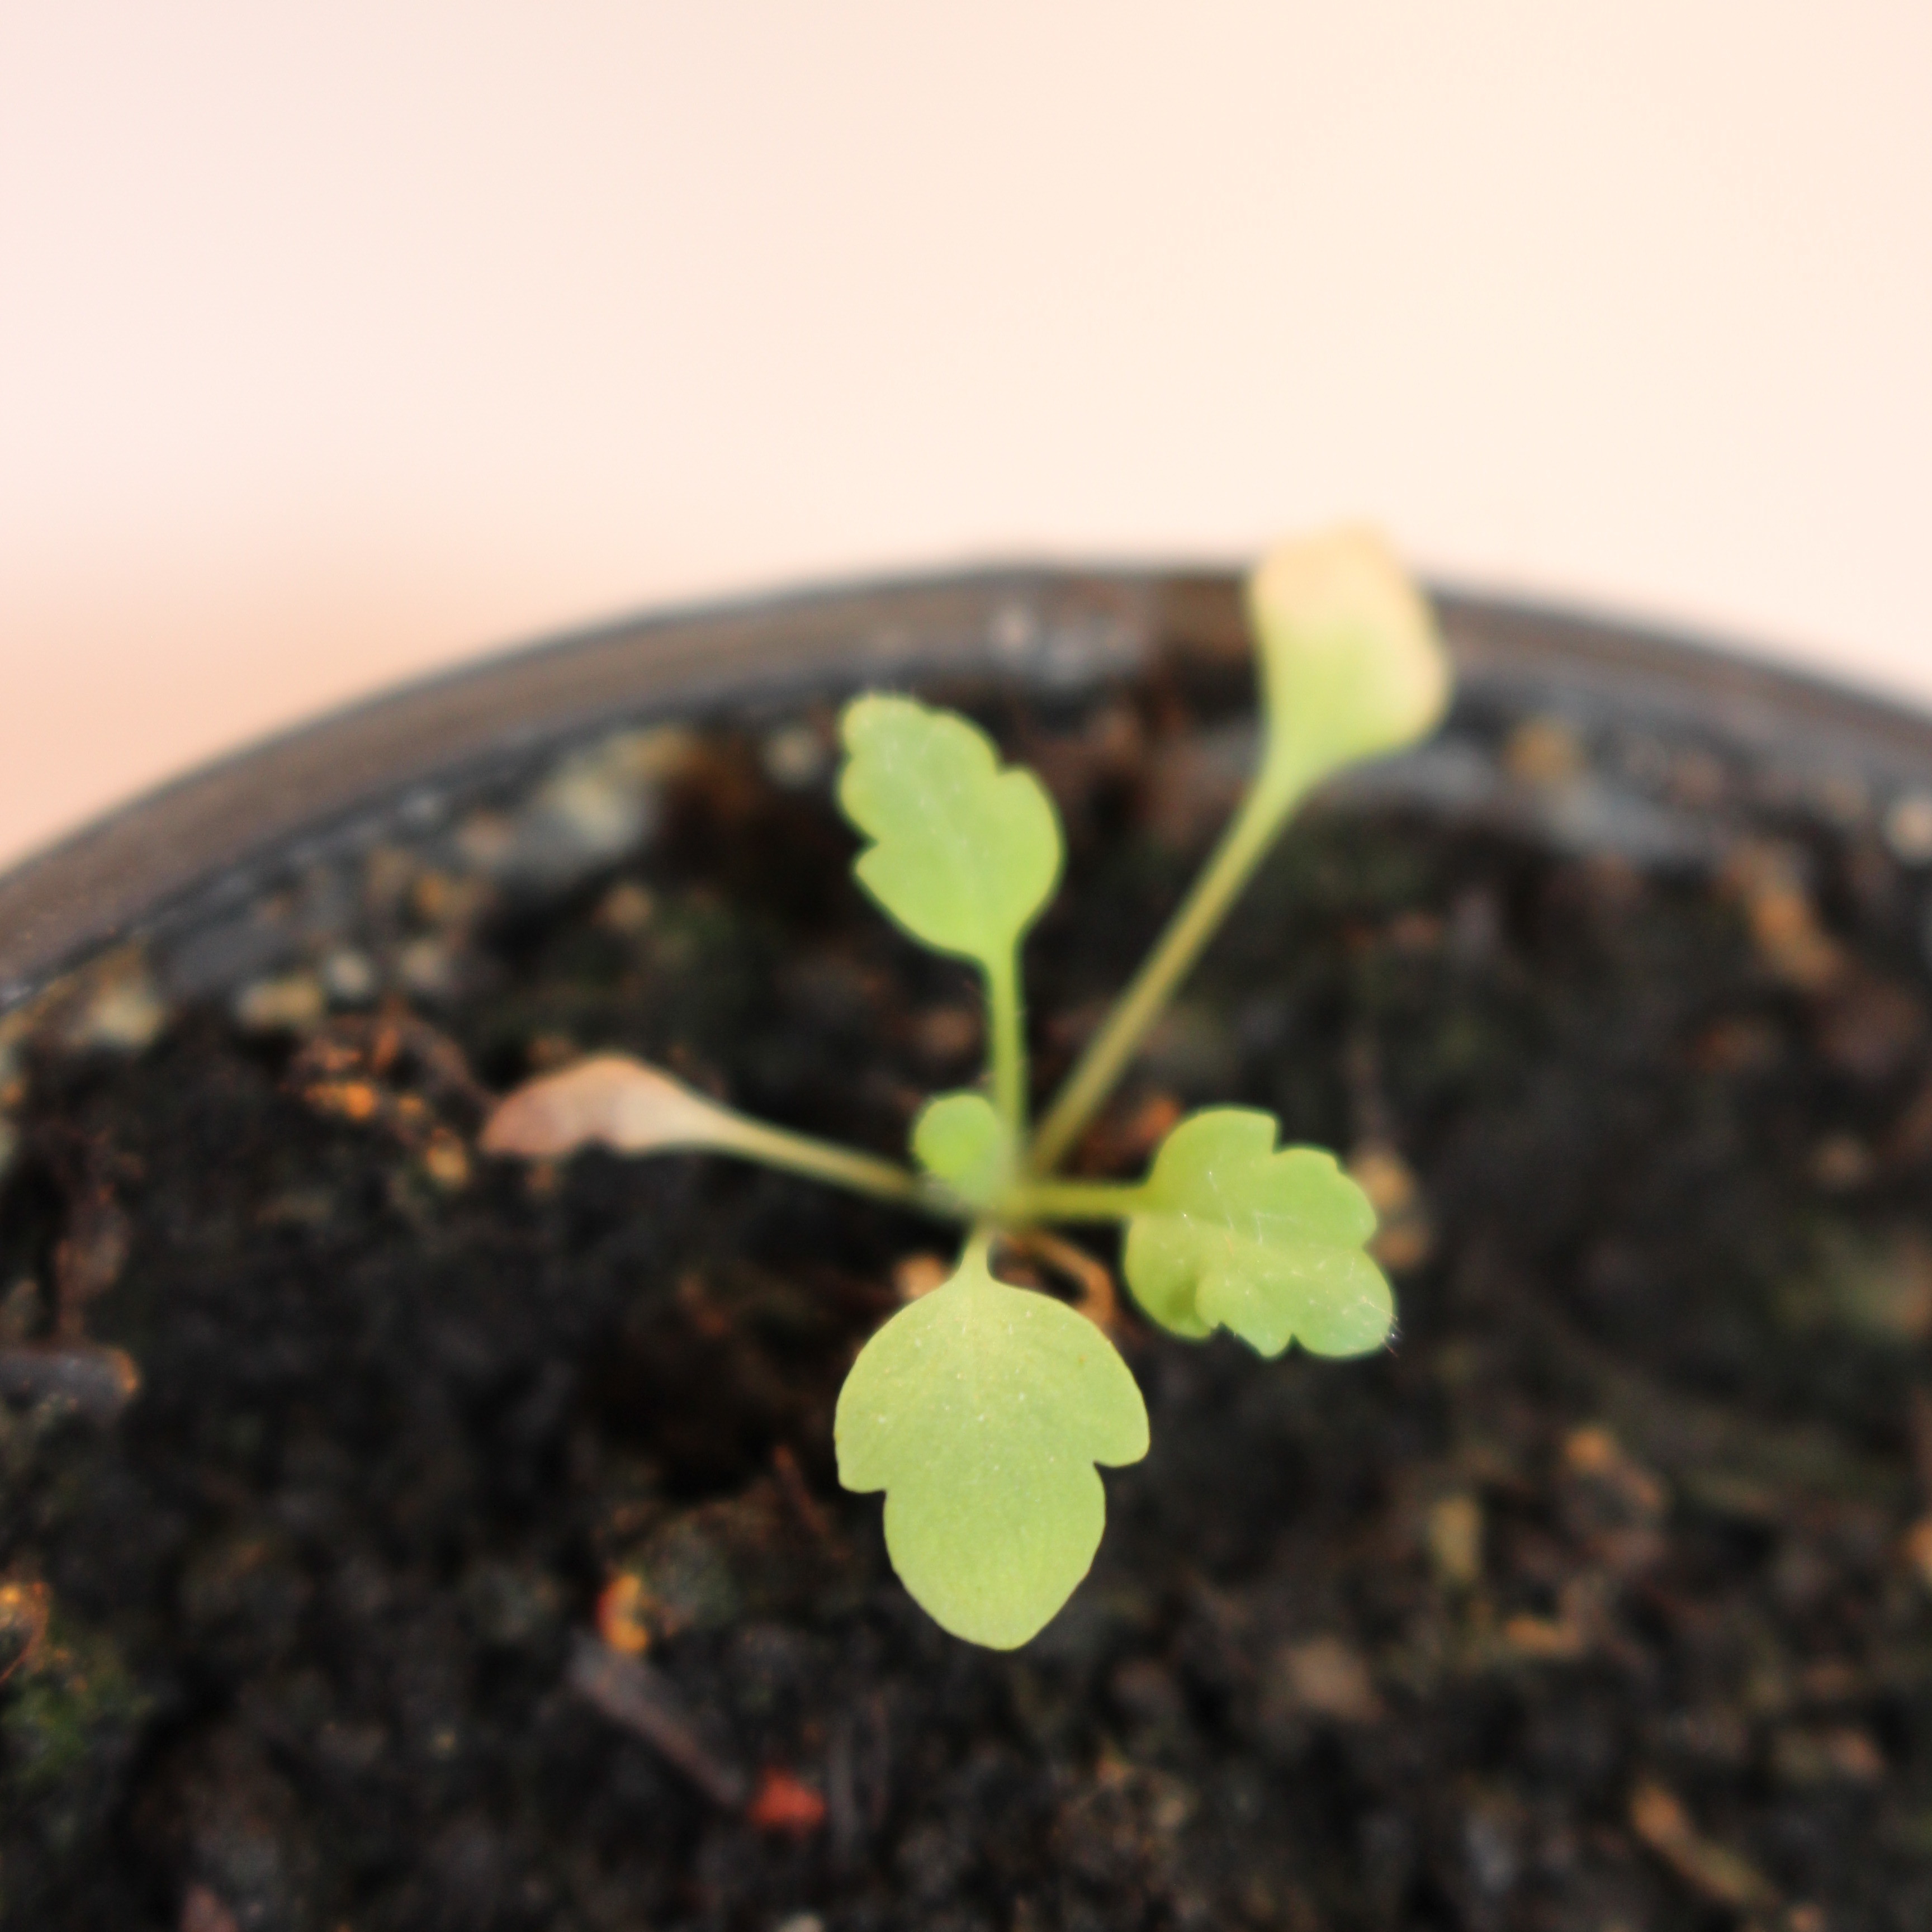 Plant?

Papaver rhoeas
